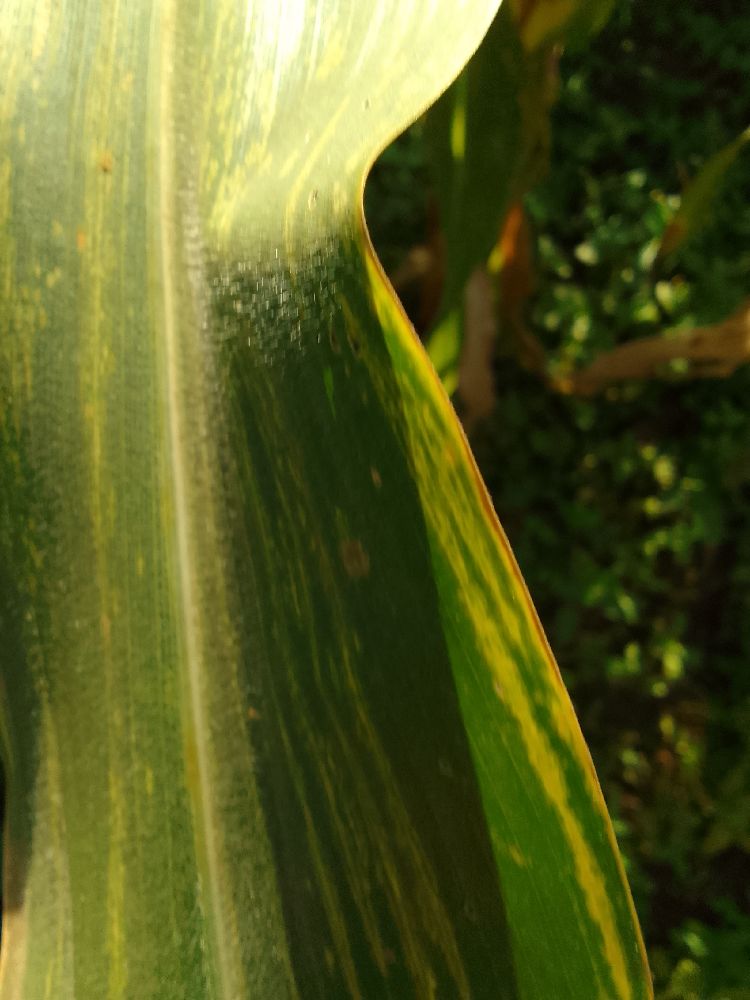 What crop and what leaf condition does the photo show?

maize, maize lethal necrosis
